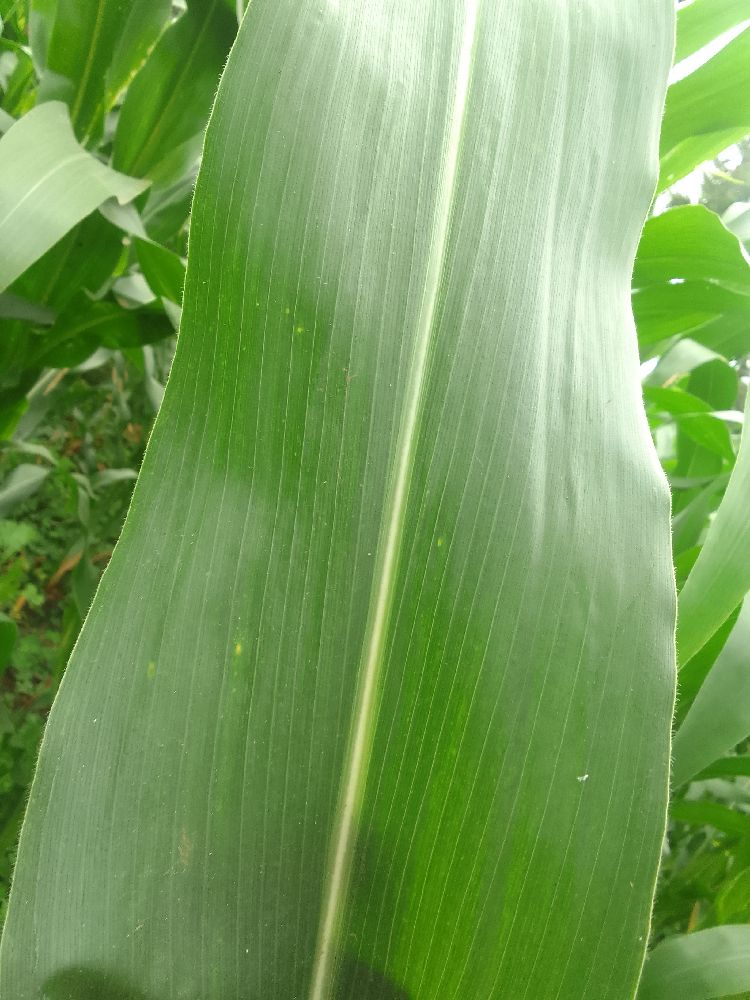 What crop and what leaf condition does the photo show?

maize, healthy
